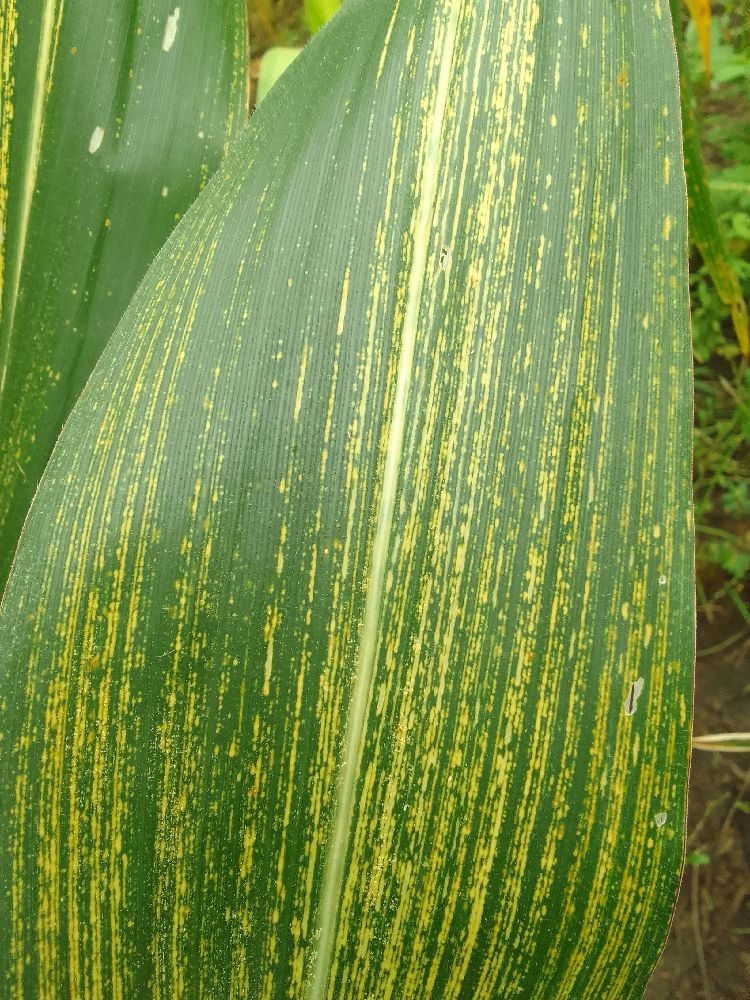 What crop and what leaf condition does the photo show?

maize, maize streak virus
